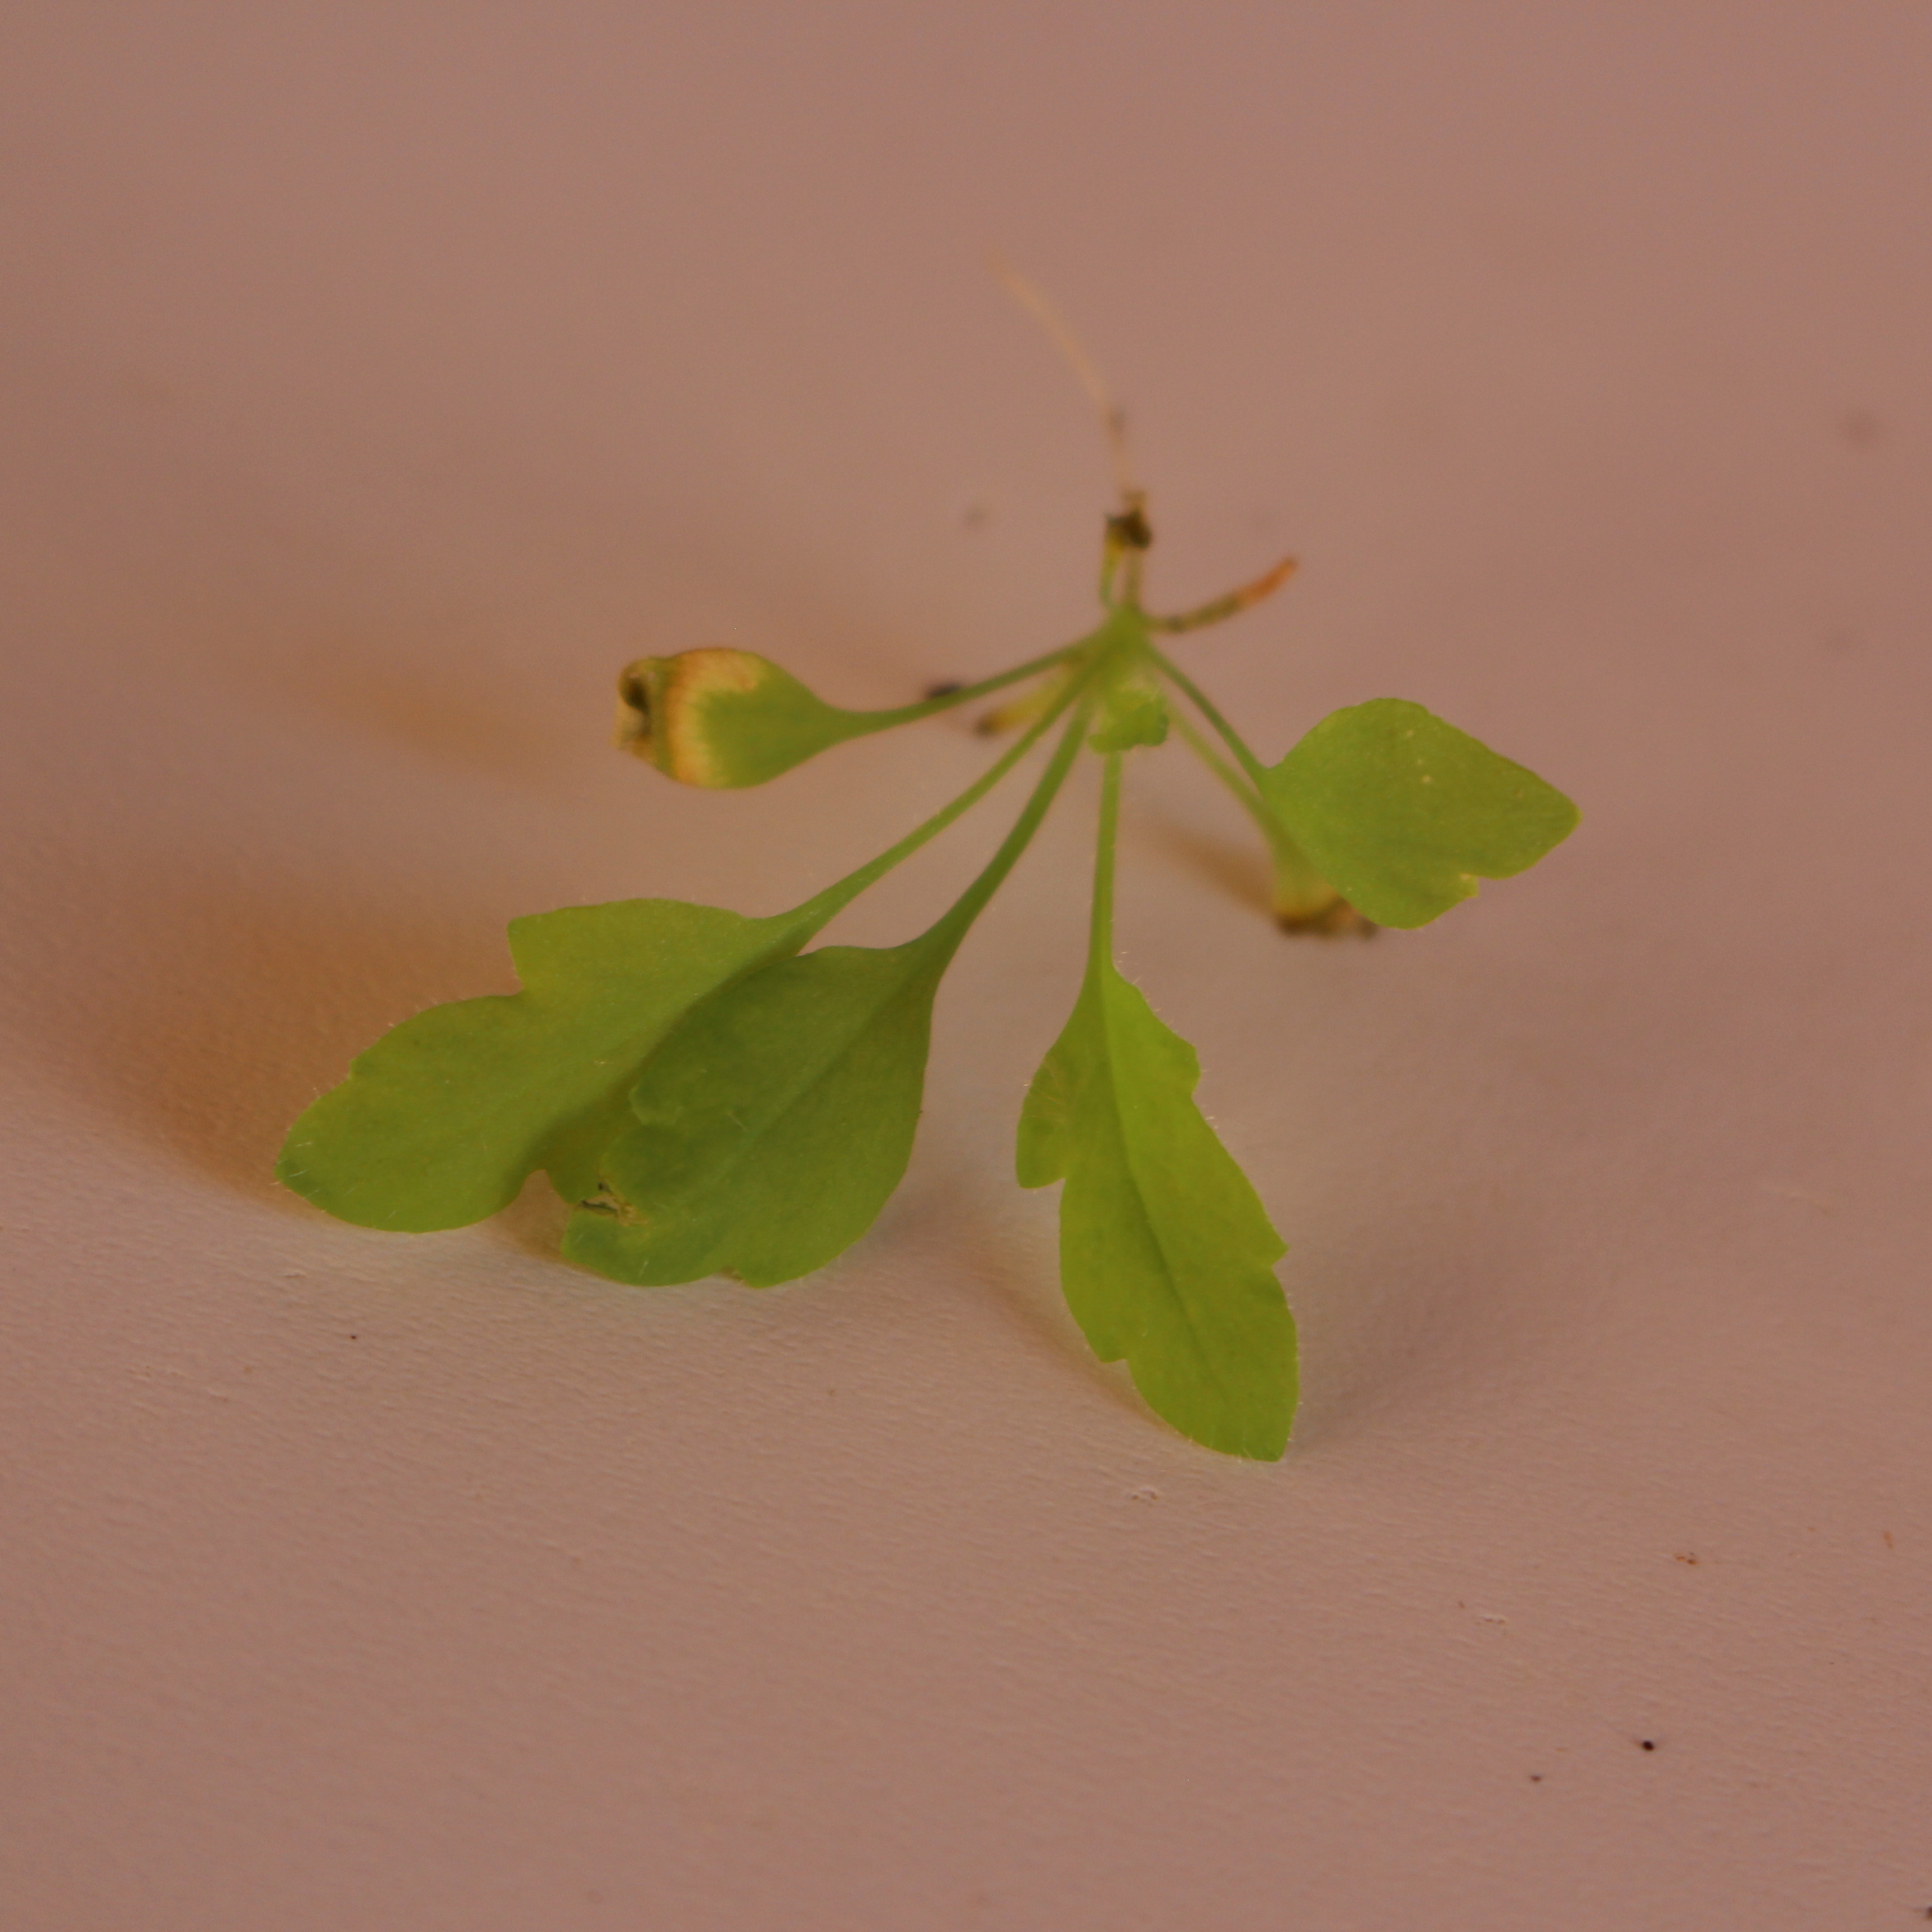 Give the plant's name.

Papaver rhoeas
